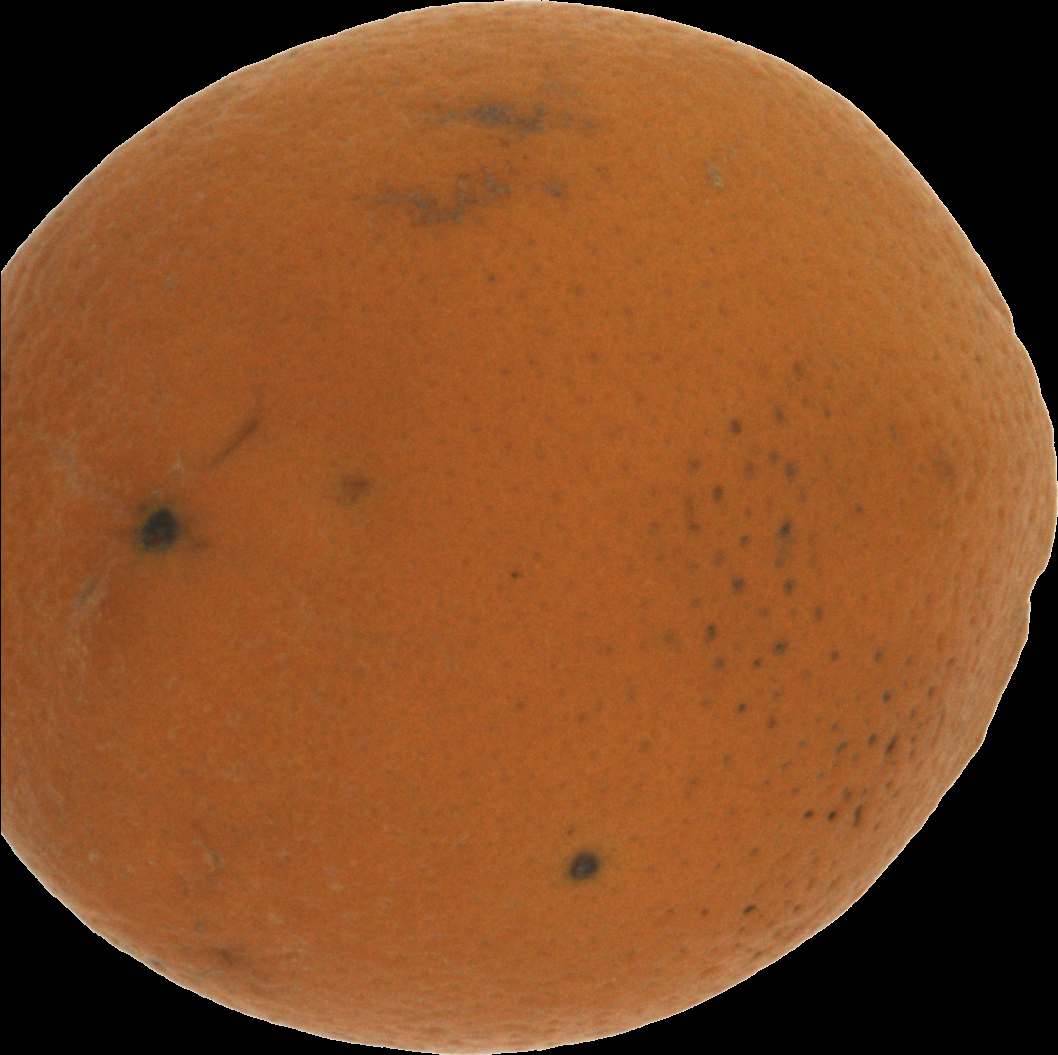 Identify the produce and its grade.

orange, bad
